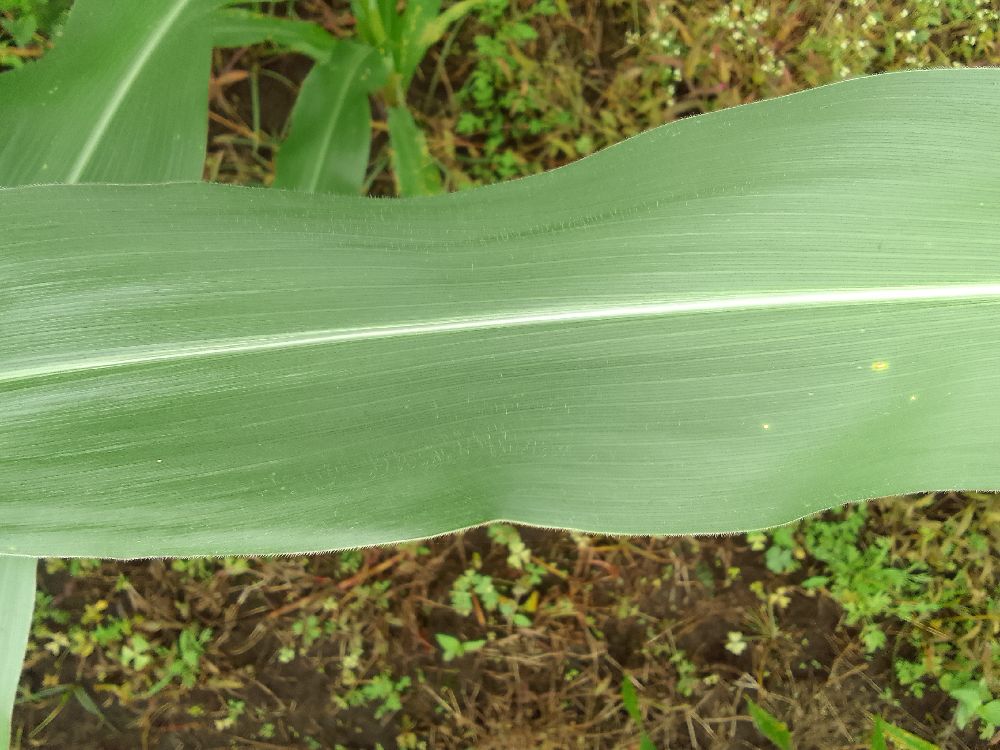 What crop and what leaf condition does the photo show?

maize, healthy
